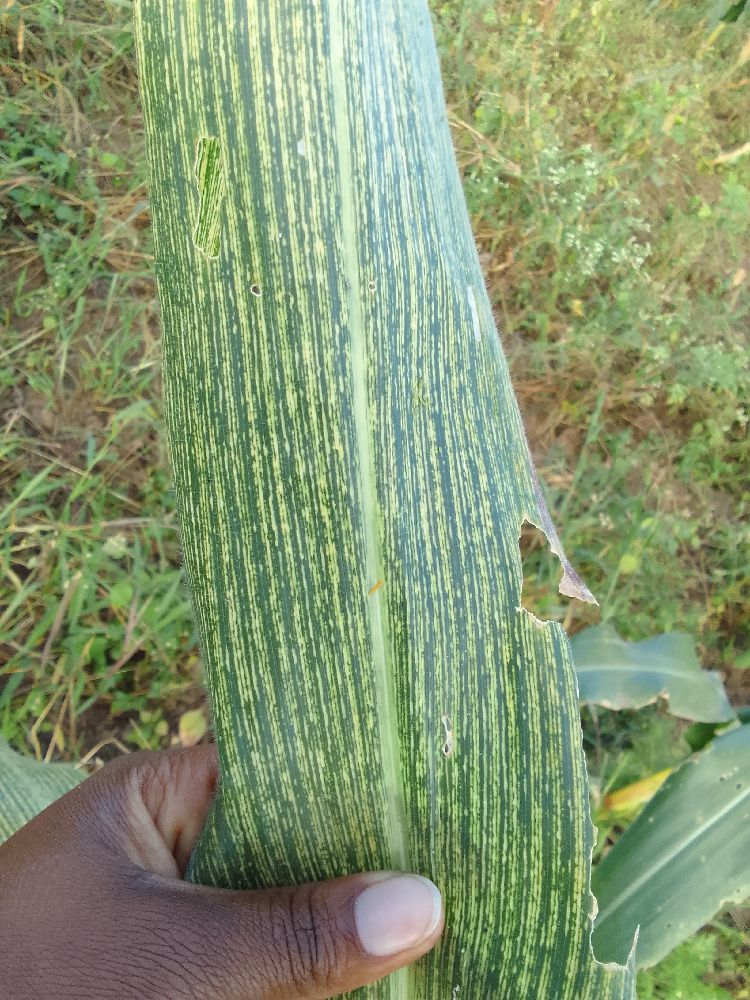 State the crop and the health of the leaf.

maize, maize streak virus
